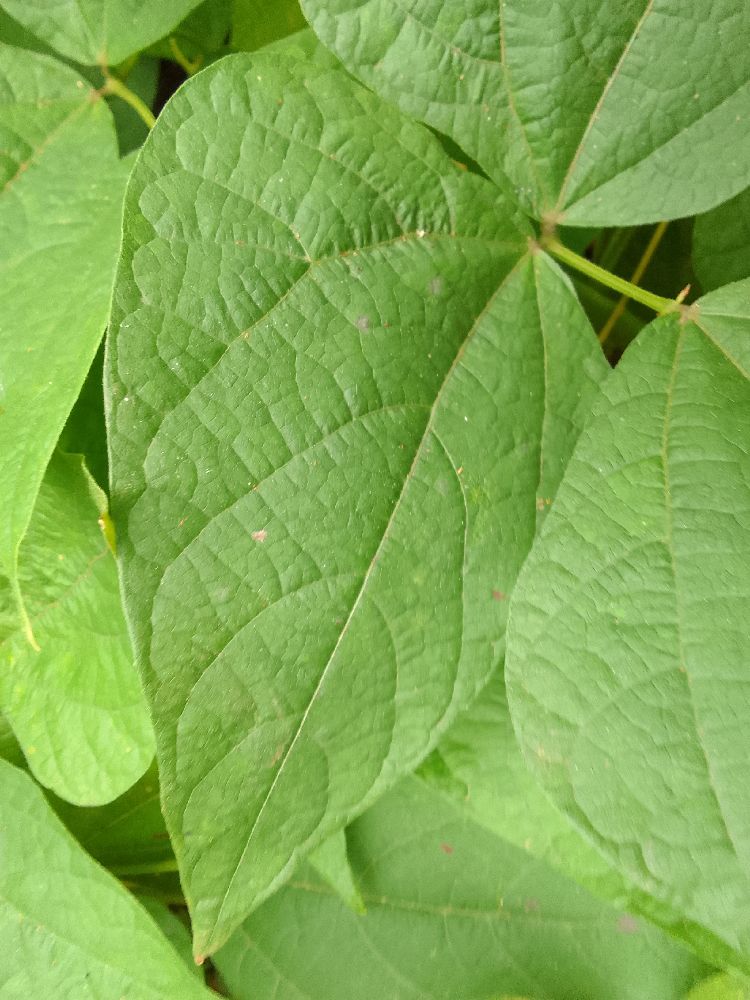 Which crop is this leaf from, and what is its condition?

common bean, healthy
